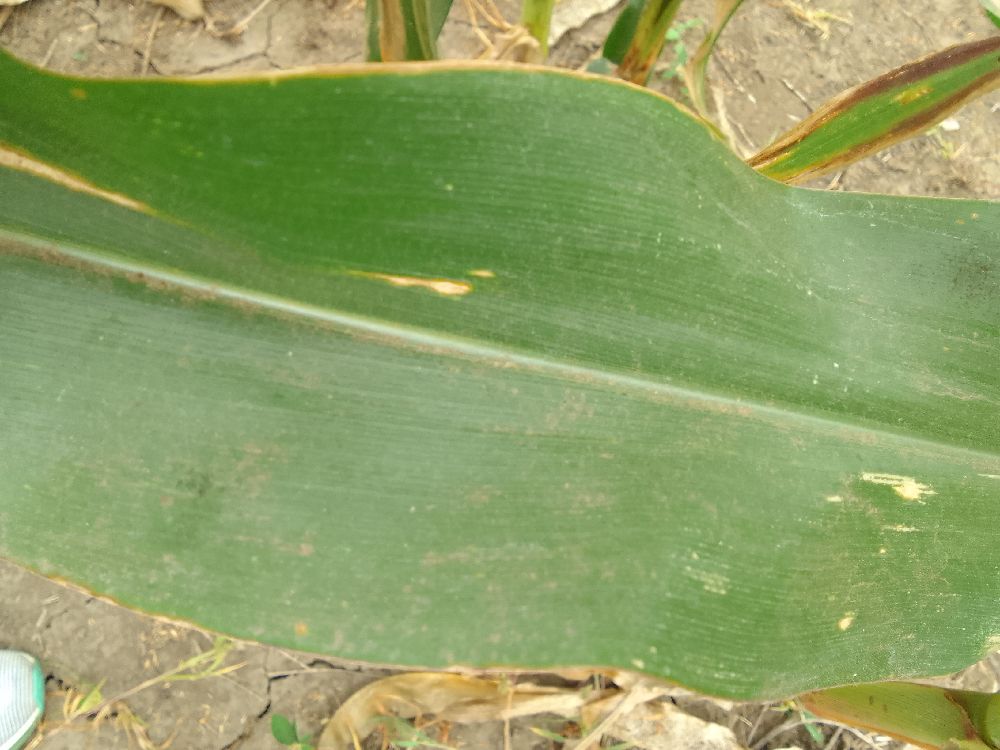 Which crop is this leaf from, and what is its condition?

maize, healthy
